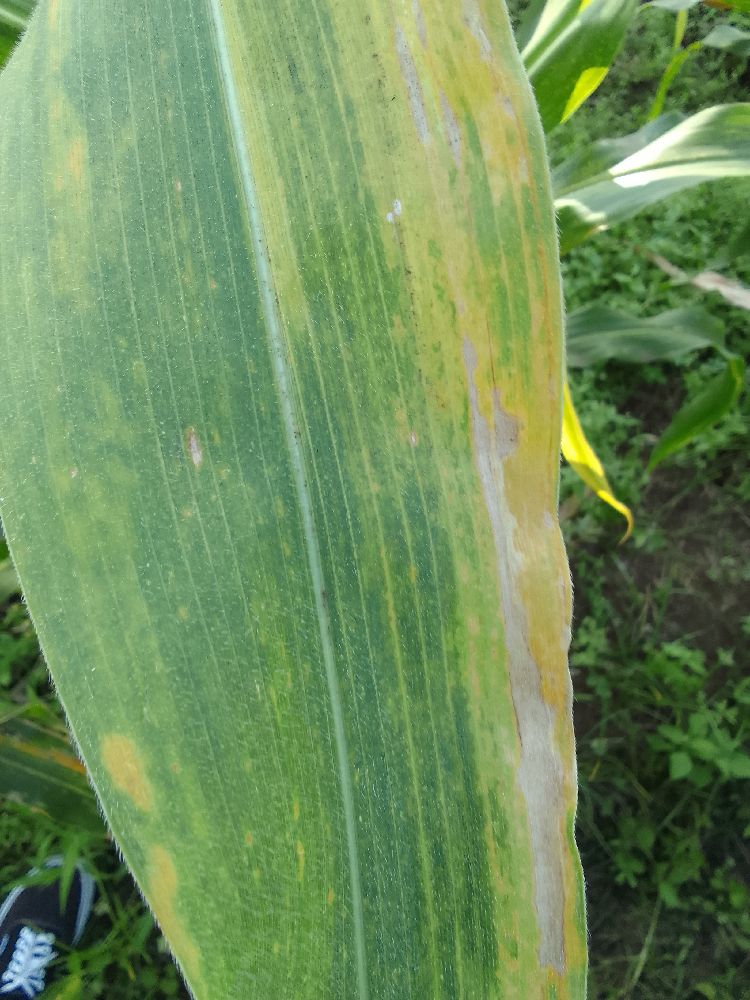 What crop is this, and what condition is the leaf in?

maize, maize lethal necrosis
